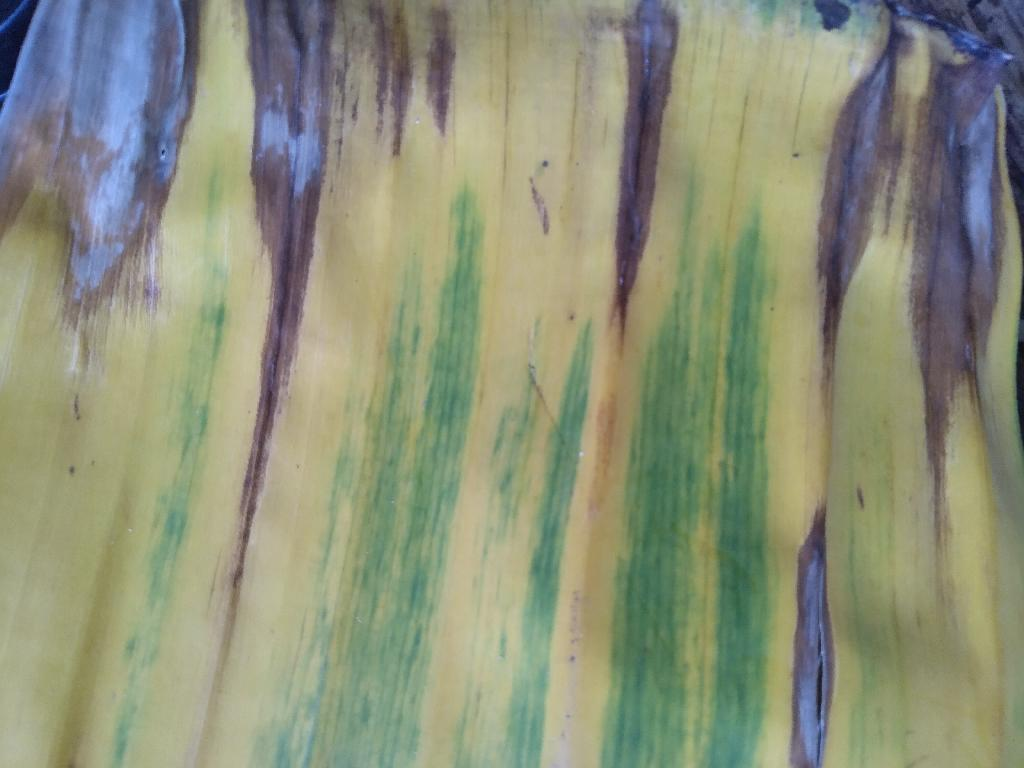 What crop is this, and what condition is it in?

banana, fusarium wilt race 1
